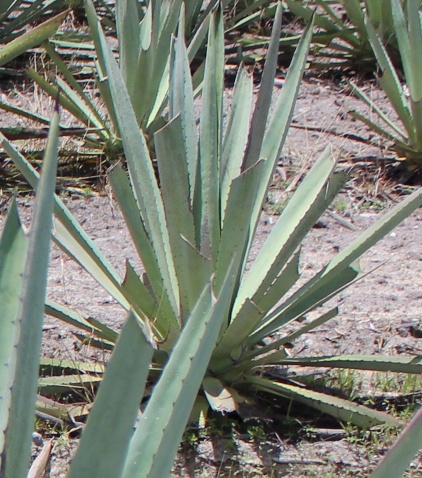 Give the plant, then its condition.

agave, yellow
